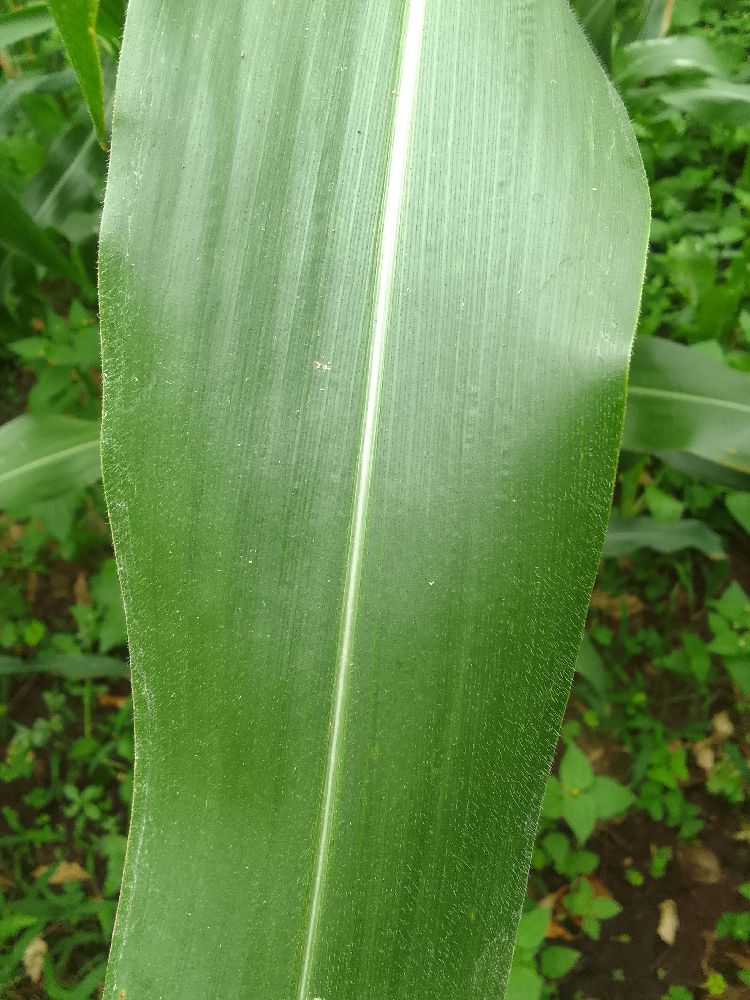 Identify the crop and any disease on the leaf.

maize, healthy
